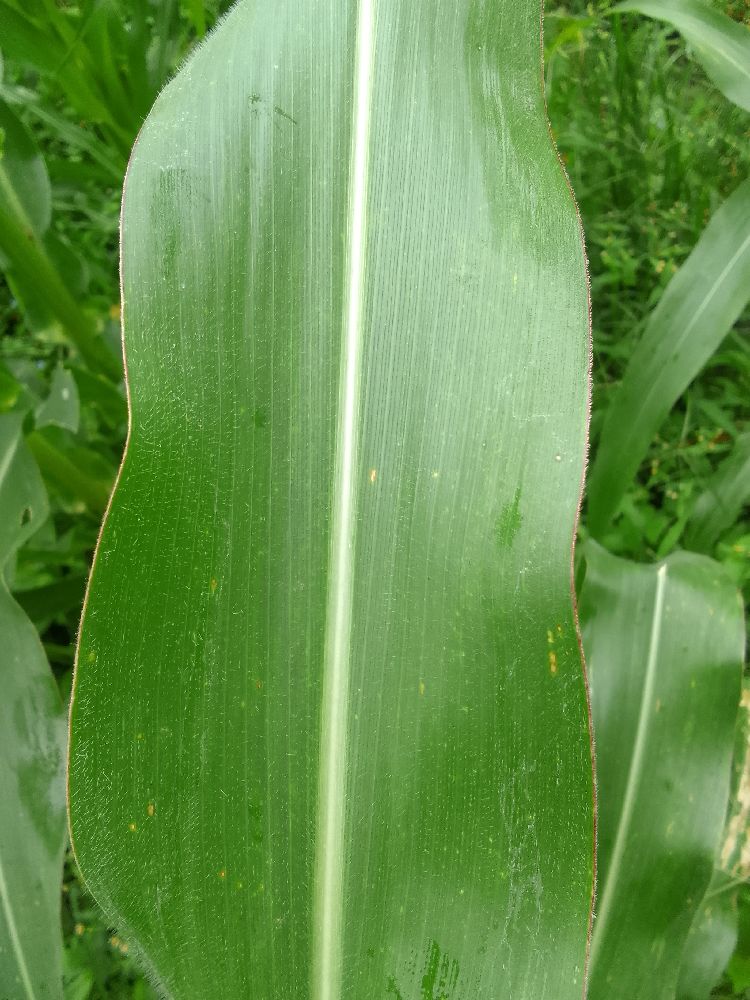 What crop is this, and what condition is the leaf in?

maize, healthy
